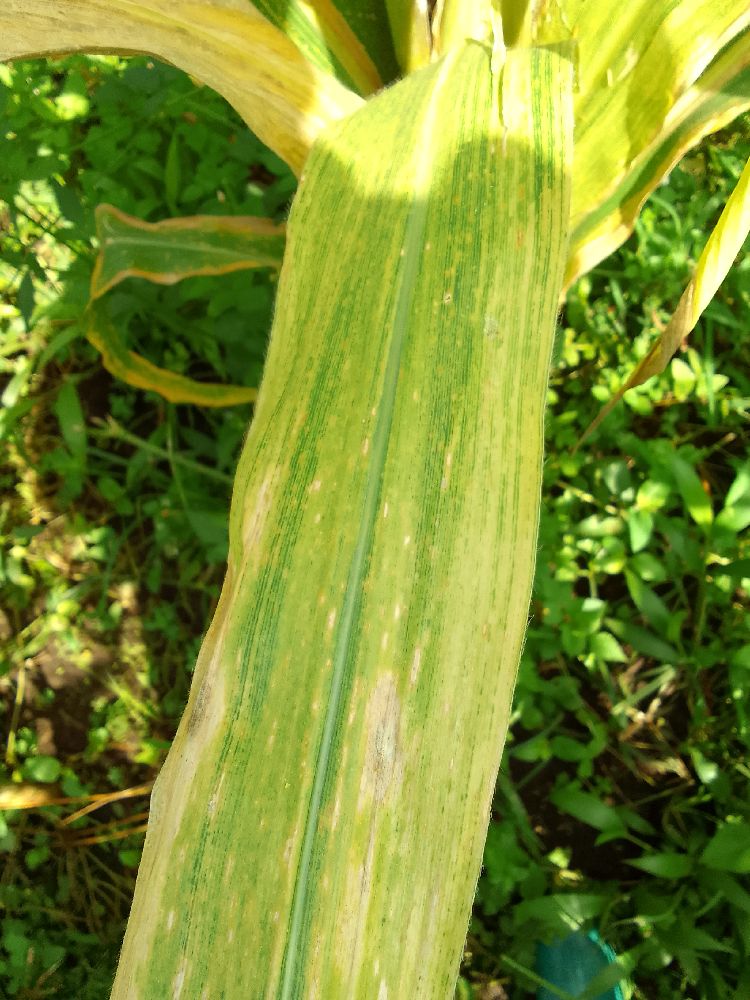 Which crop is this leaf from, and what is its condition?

maize, maize lethal necrosis
